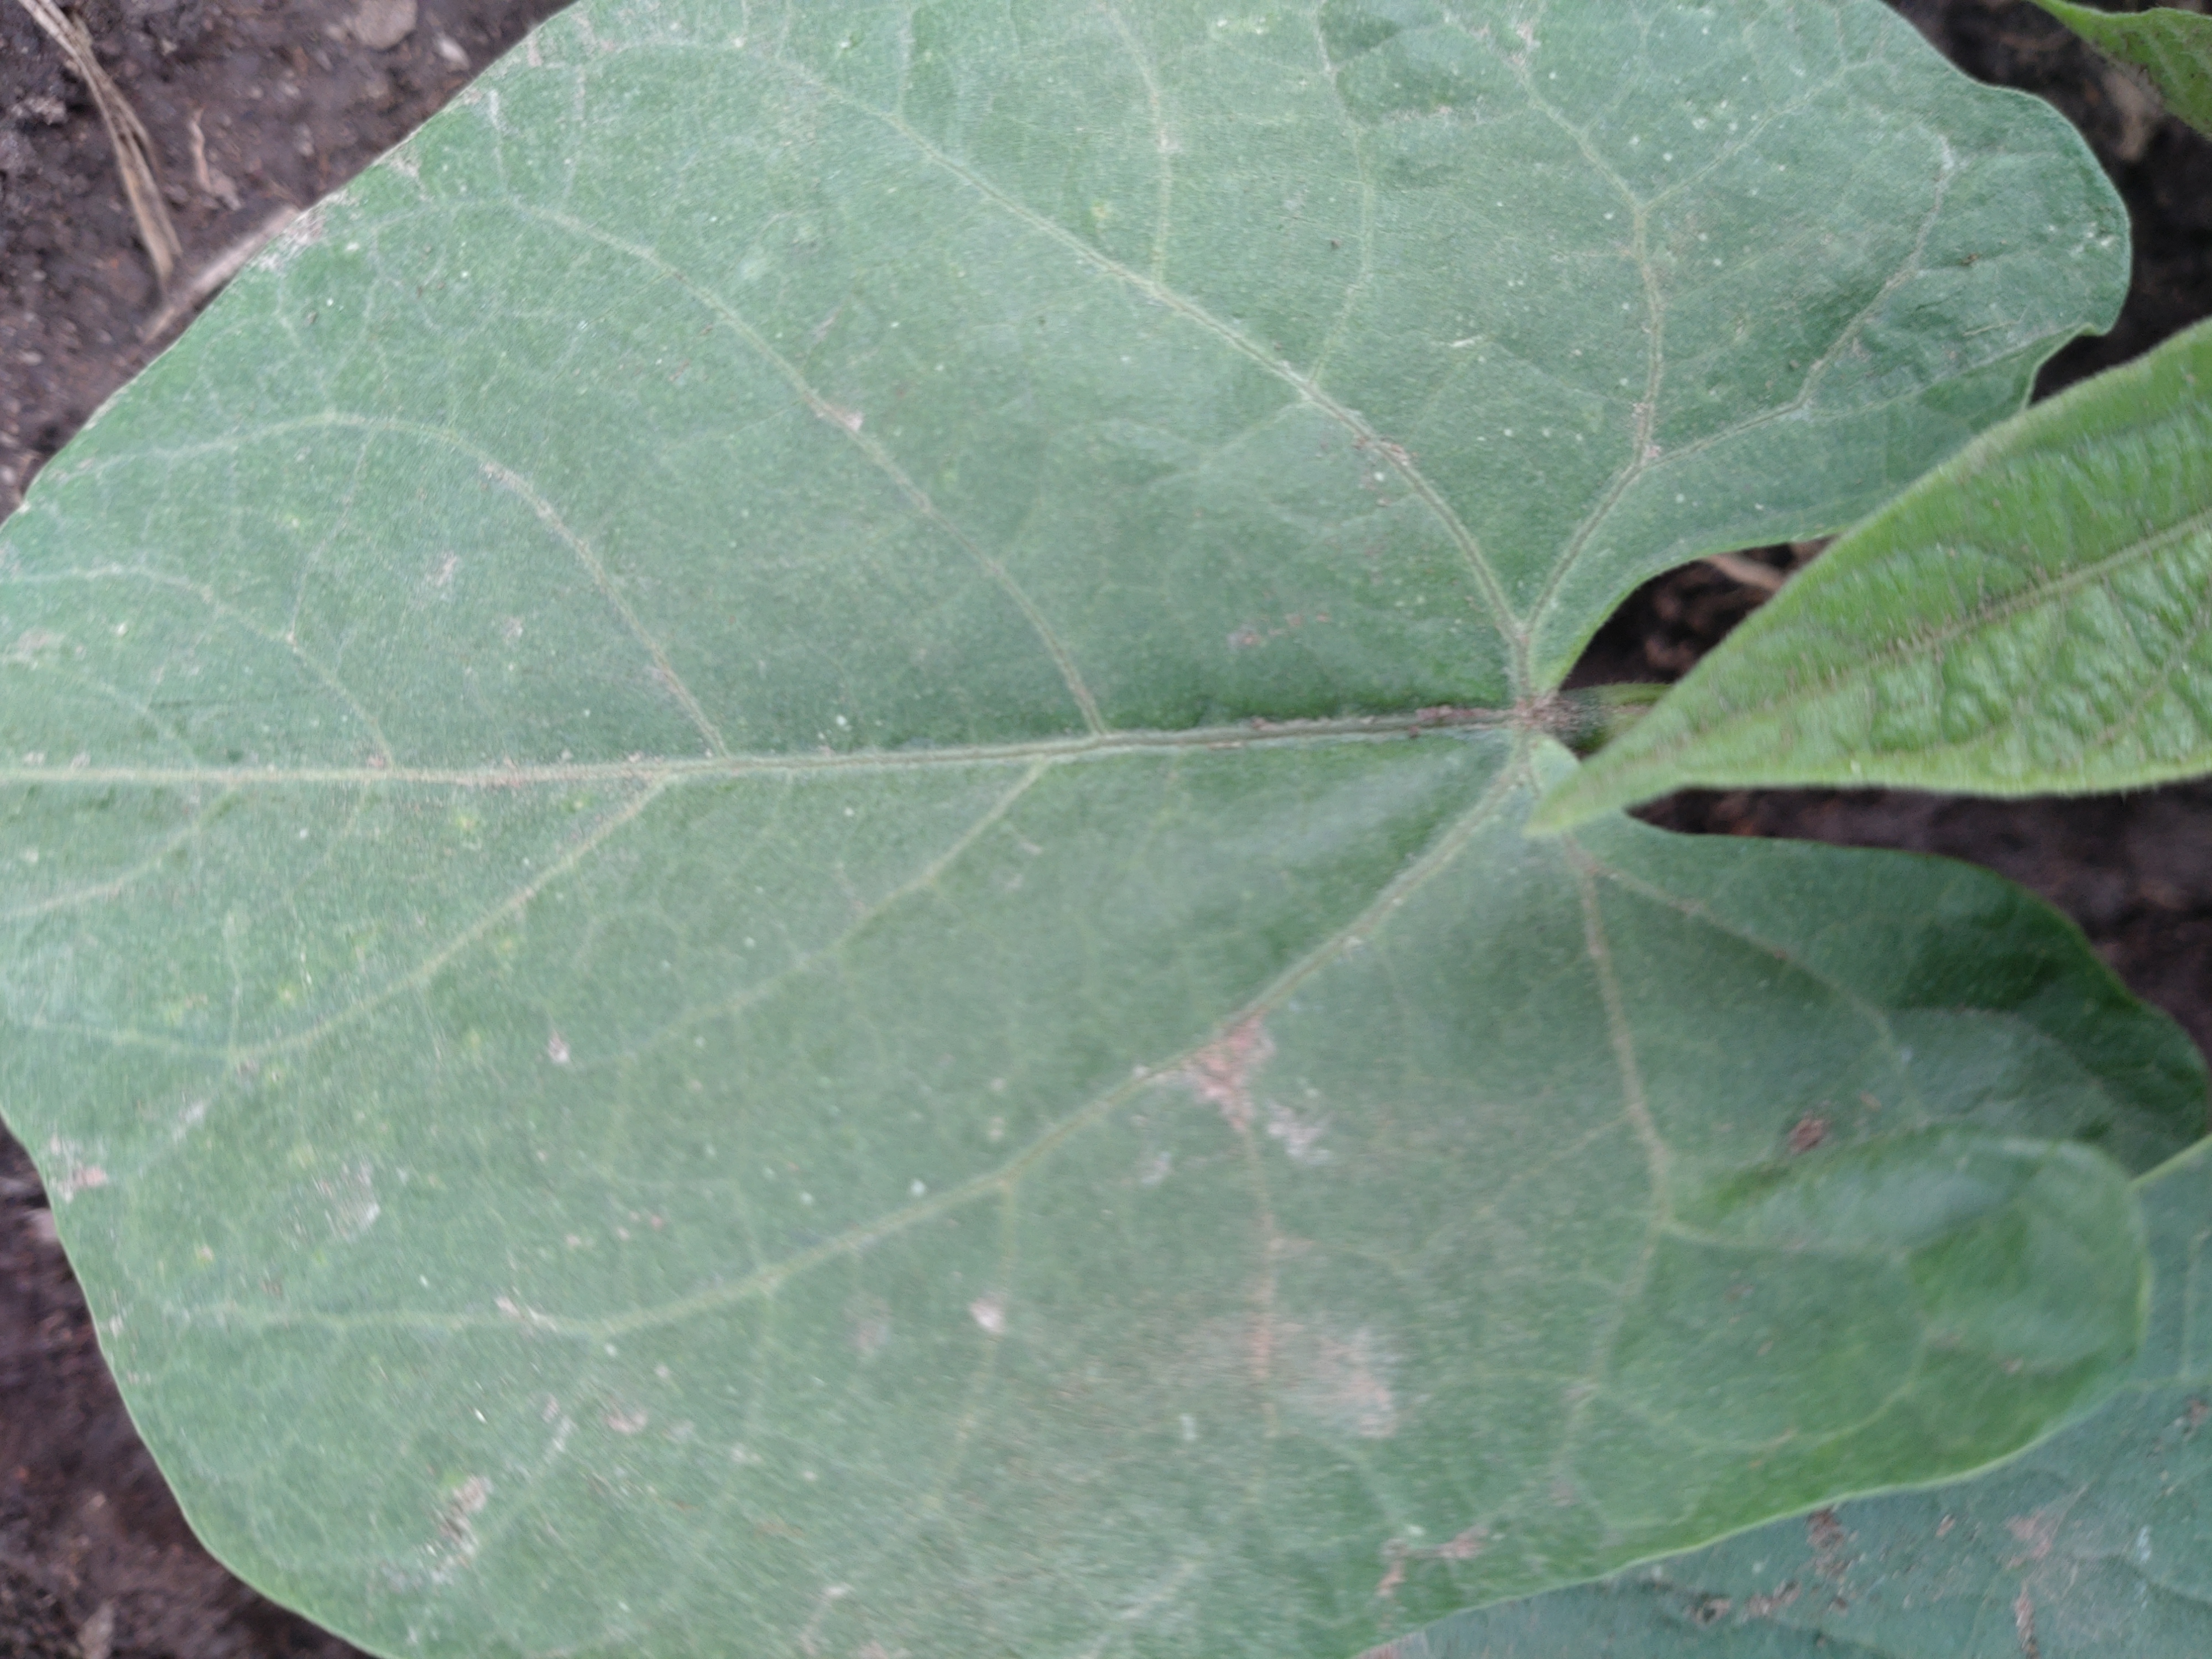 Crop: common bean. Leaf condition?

healthy
